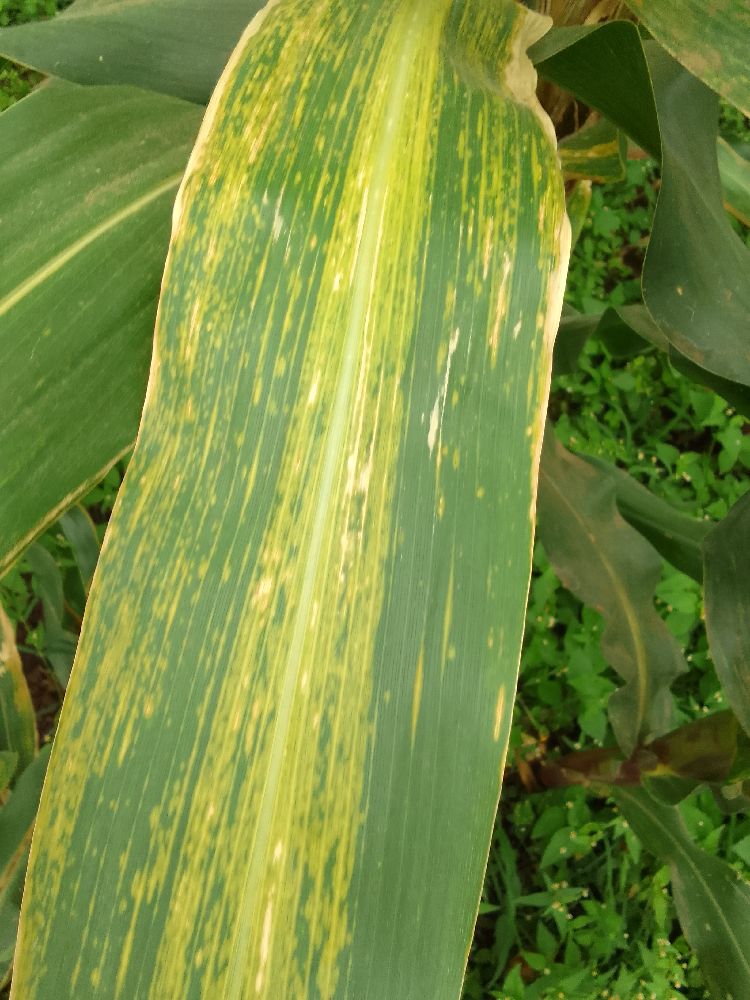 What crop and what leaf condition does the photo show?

maize, maize lethal necrosis
